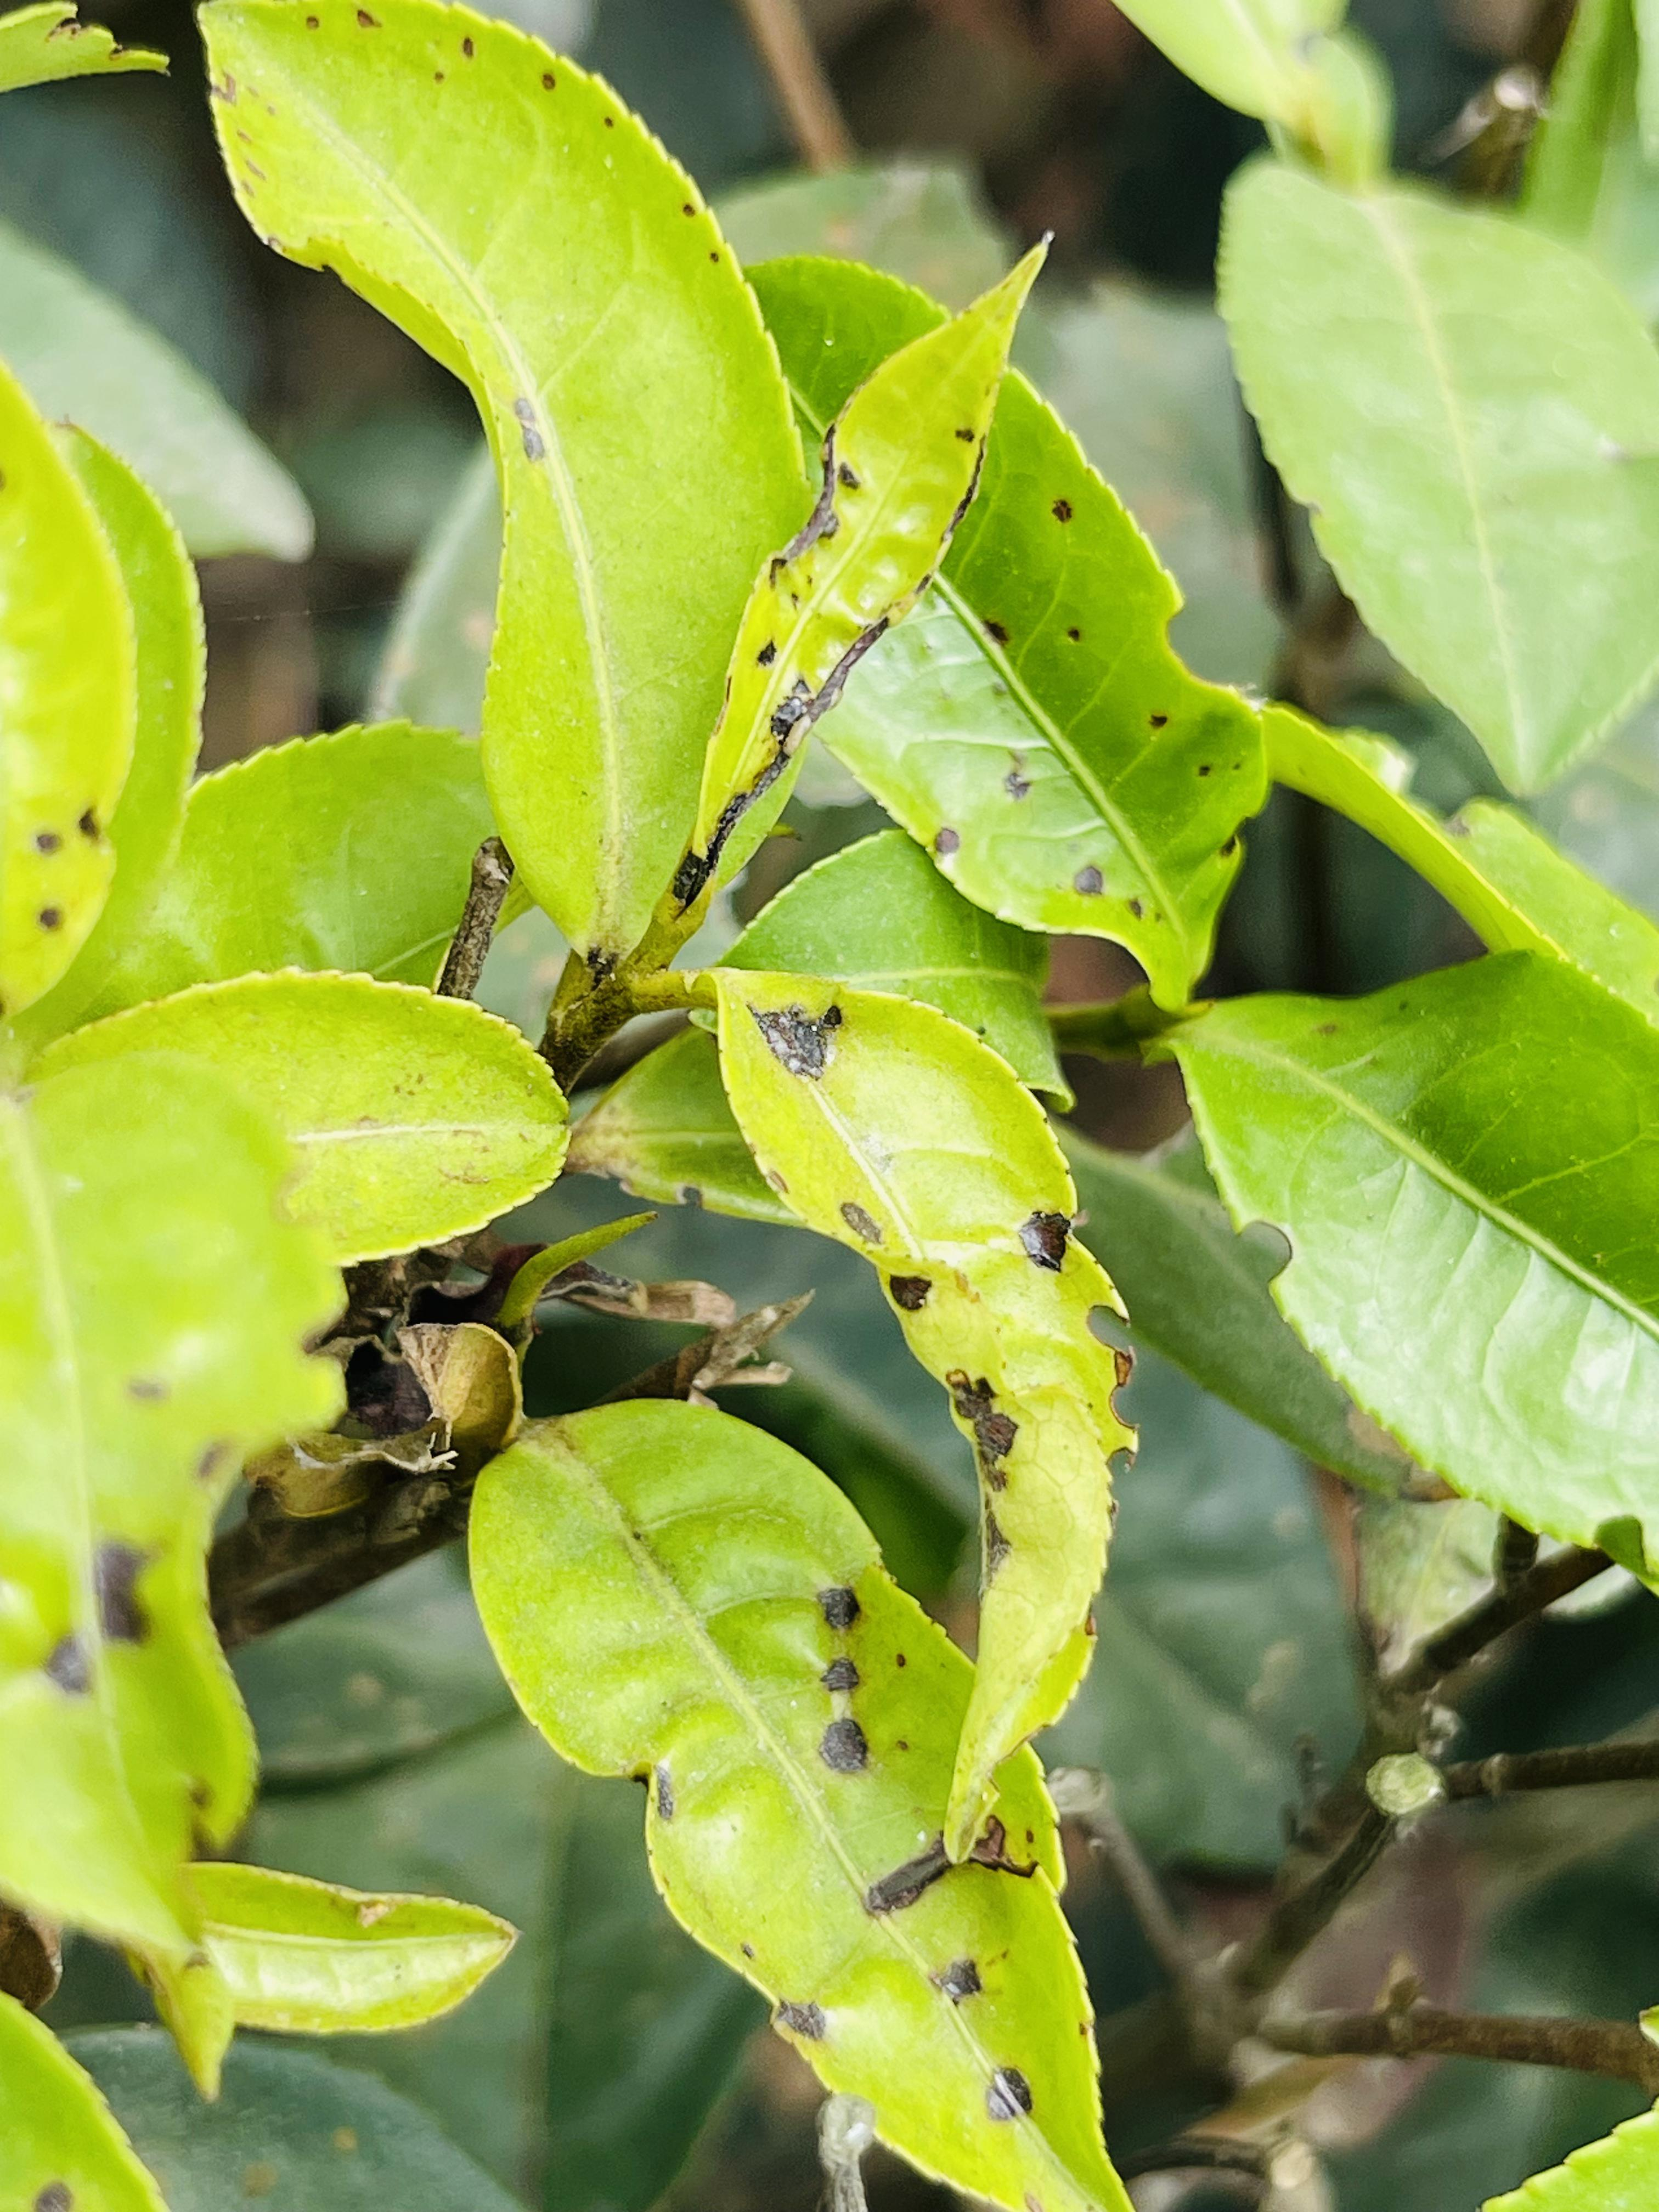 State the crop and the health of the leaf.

tea, helopeltis
